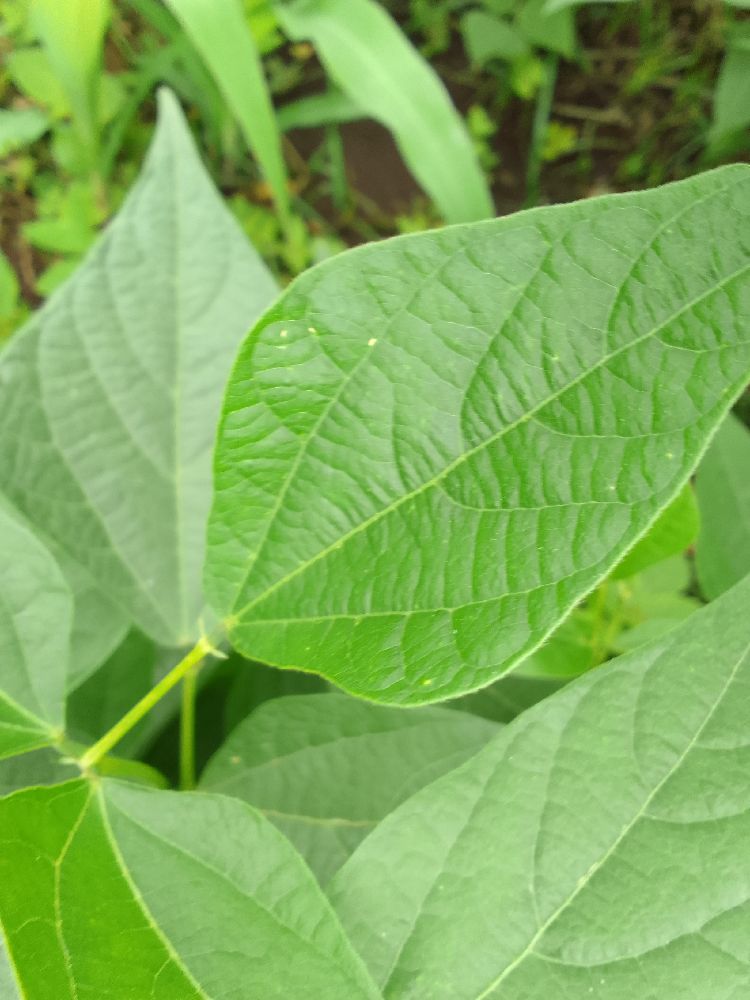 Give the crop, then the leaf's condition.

common bean, healthy
